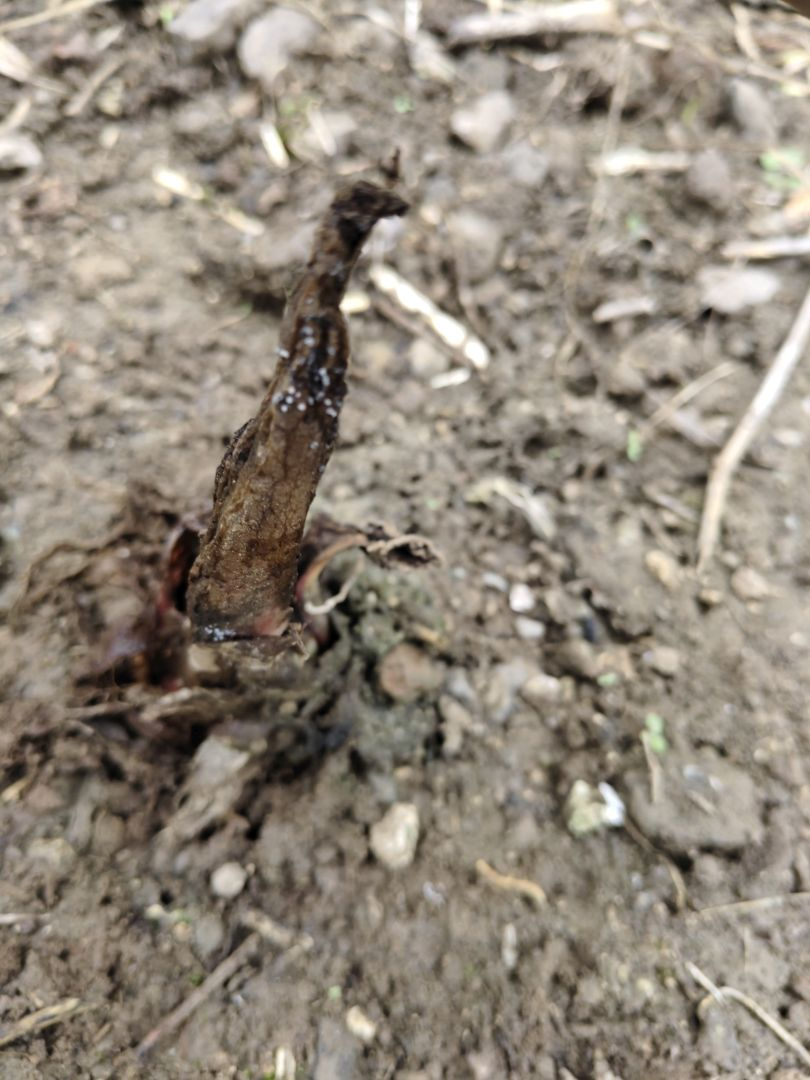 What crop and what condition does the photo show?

taro, root rot
